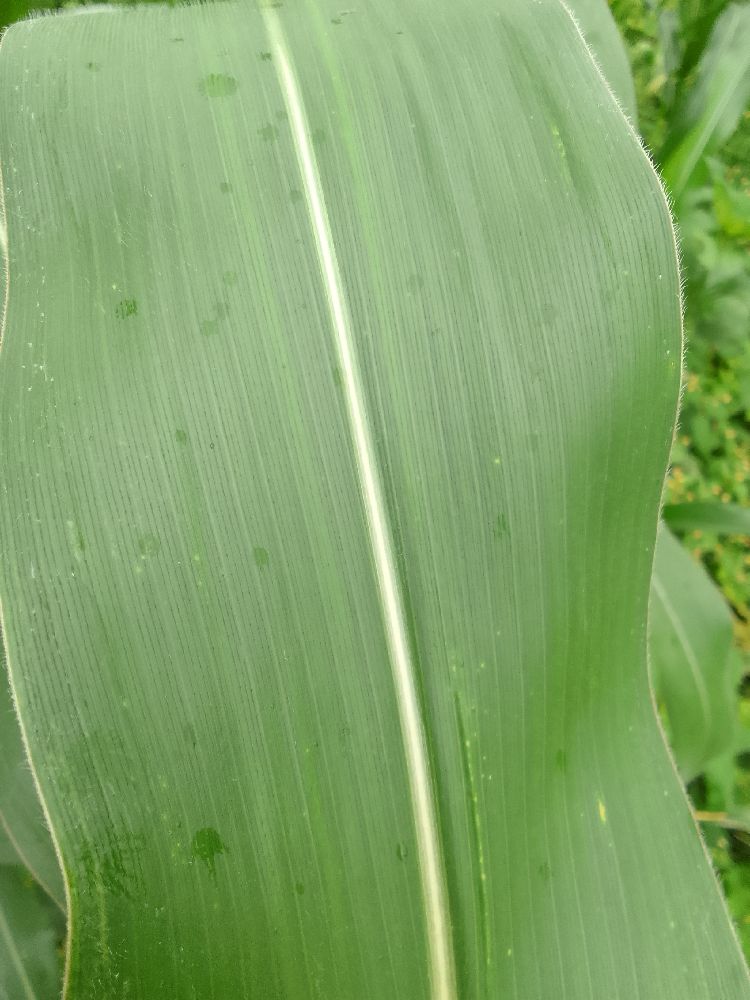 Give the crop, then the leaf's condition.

maize, healthy
